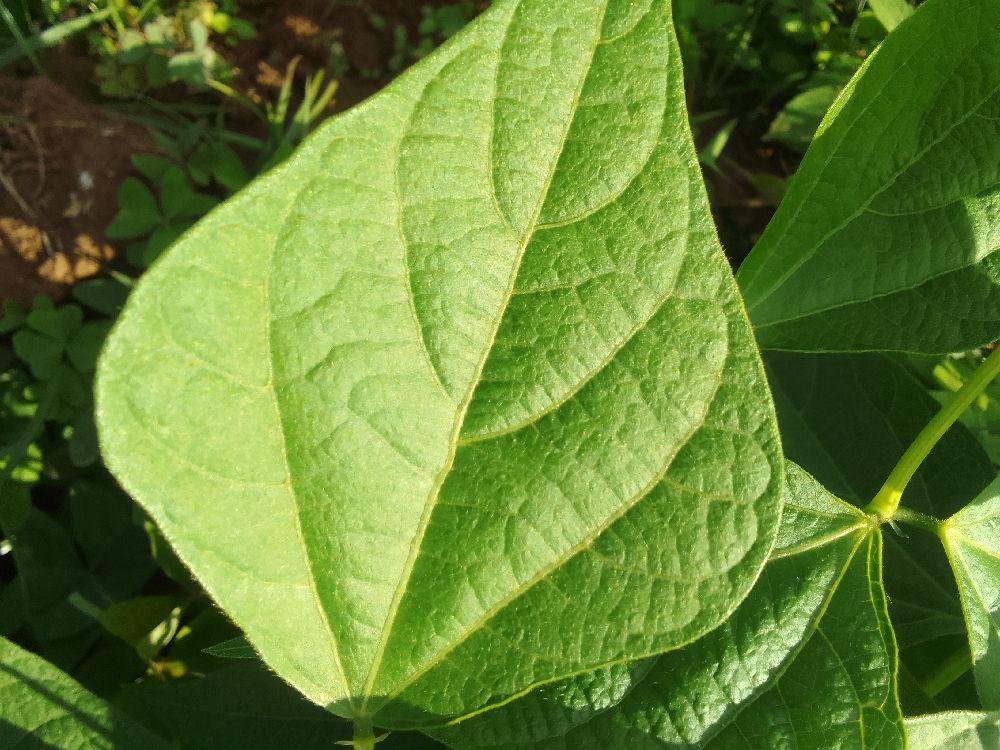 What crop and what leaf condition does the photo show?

common bean, healthy
